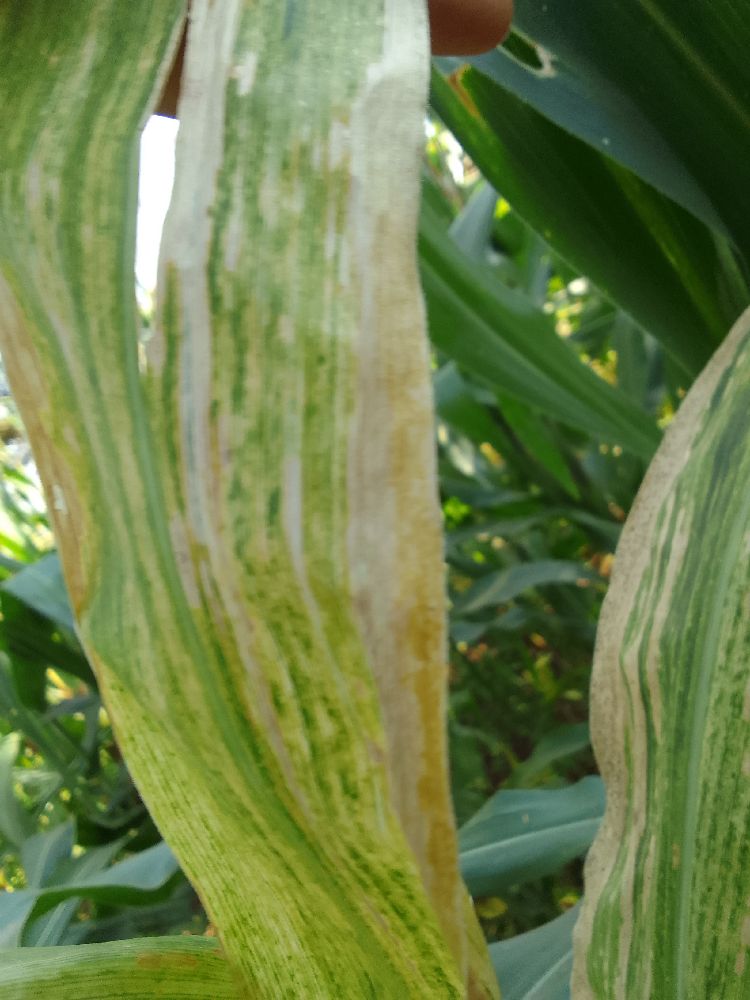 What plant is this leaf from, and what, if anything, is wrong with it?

maize, maize lethal necrosis
